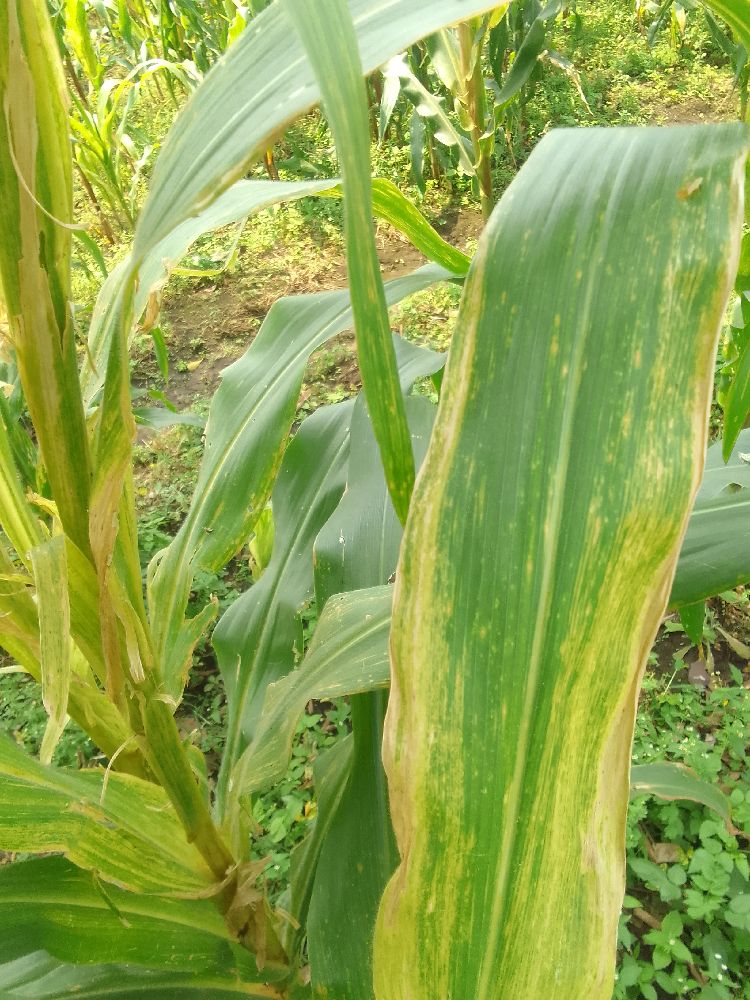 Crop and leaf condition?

maize, maize lethal necrosis
